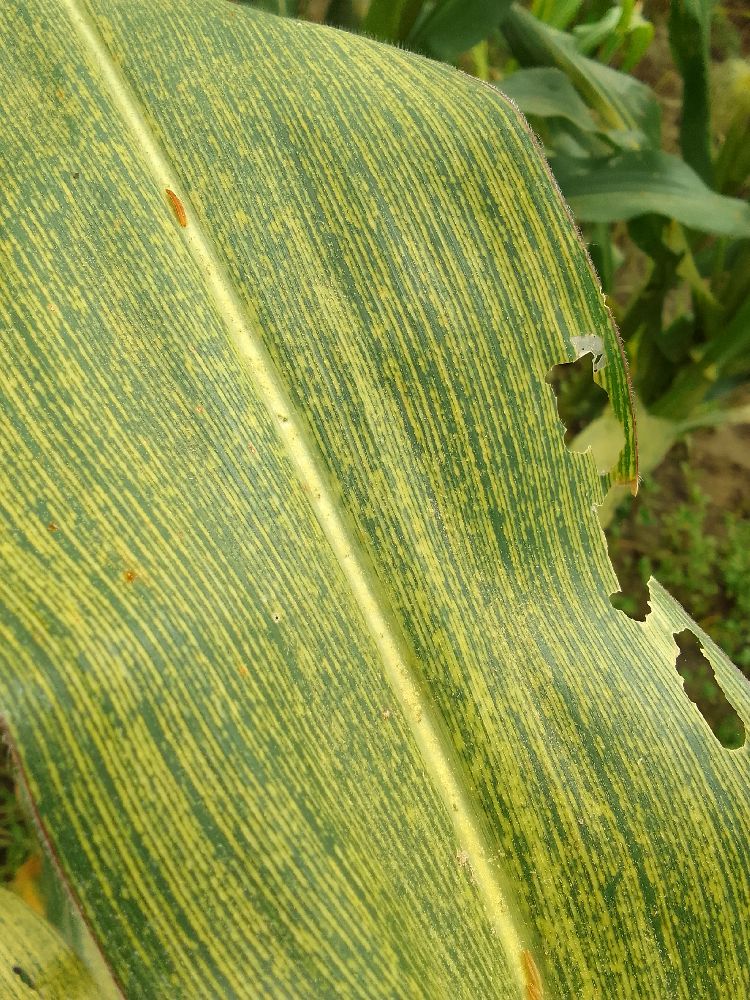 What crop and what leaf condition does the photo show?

maize, maize streak virus
